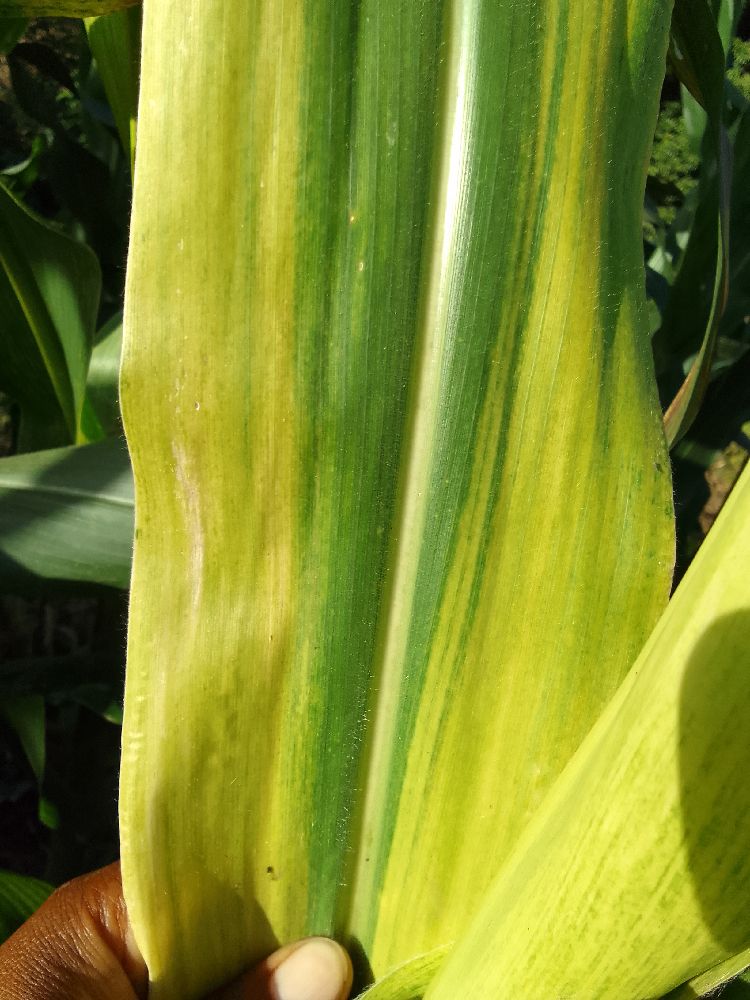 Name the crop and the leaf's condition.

maize, maize lethal necrosis
